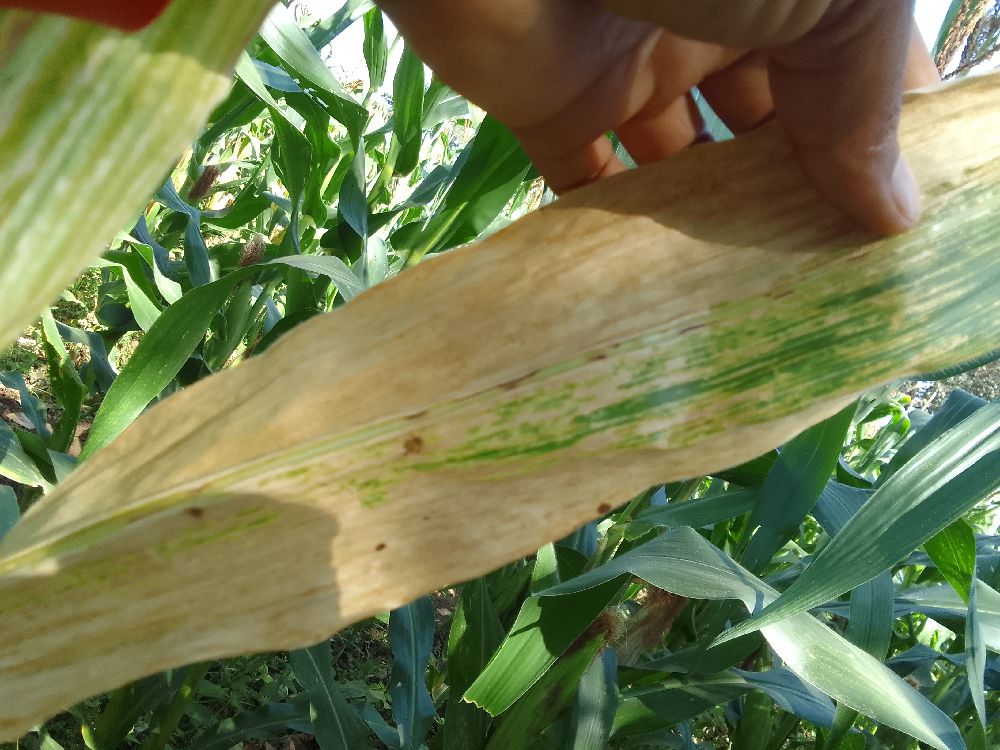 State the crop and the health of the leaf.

maize, maize lethal necrosis
